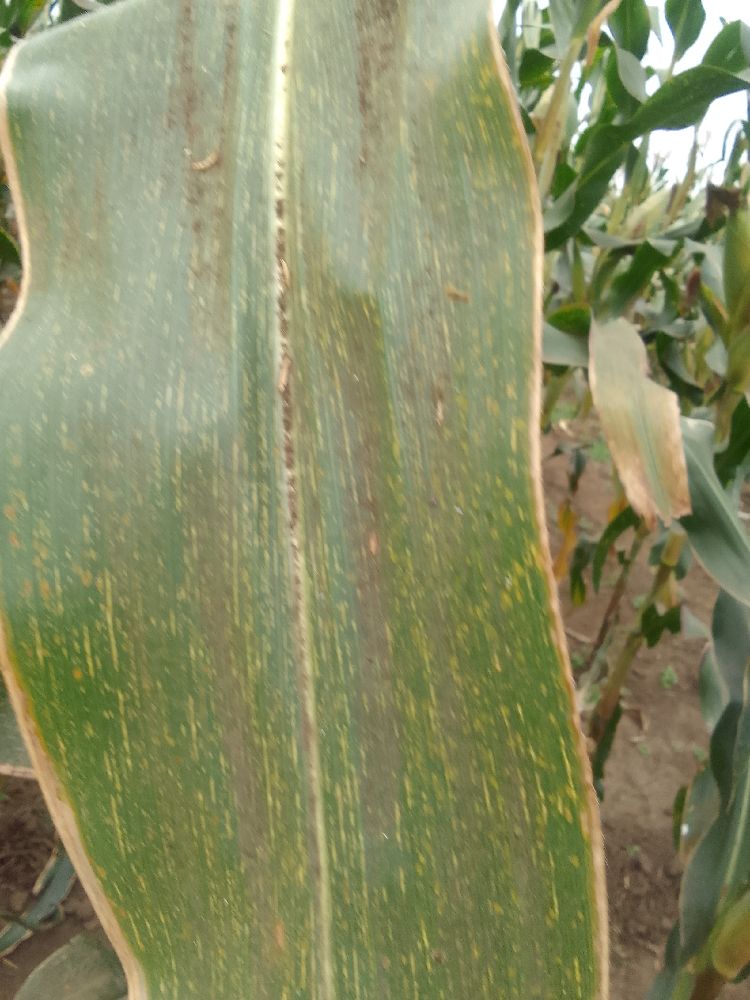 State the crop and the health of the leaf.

maize, maize streak virus
